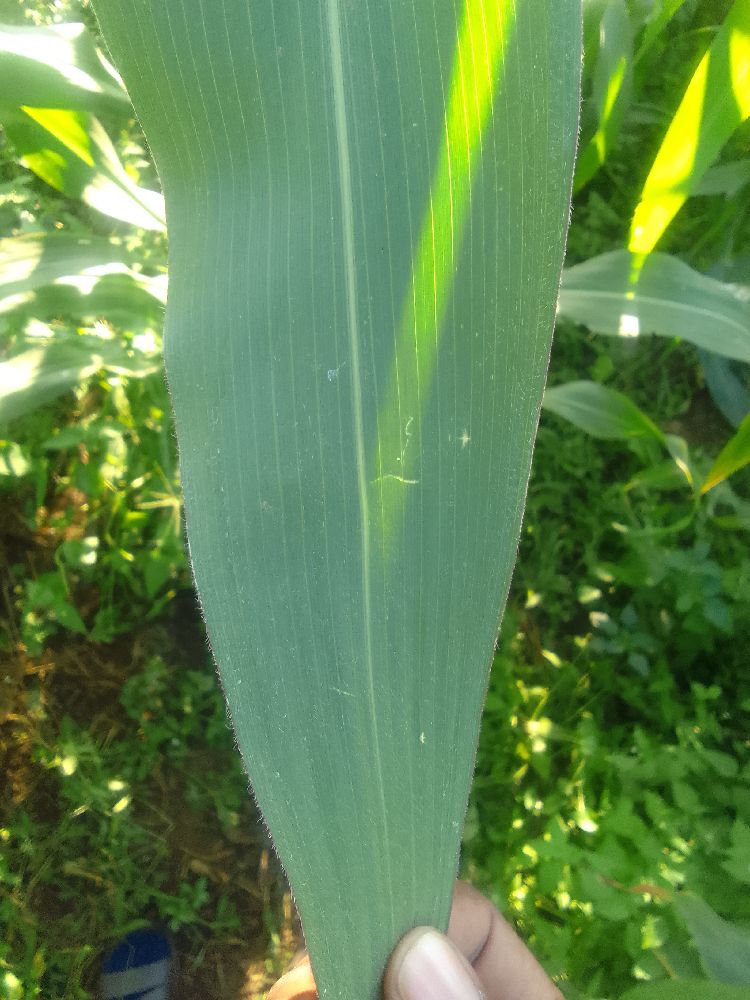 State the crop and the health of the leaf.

maize, healthy
